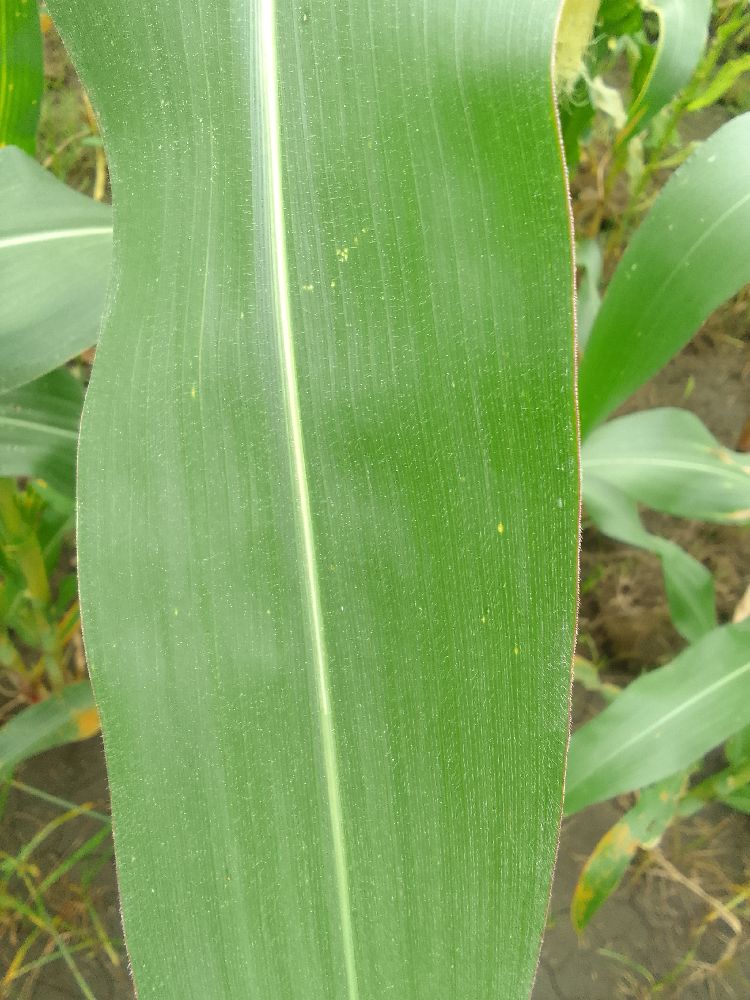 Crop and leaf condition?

maize, healthy
